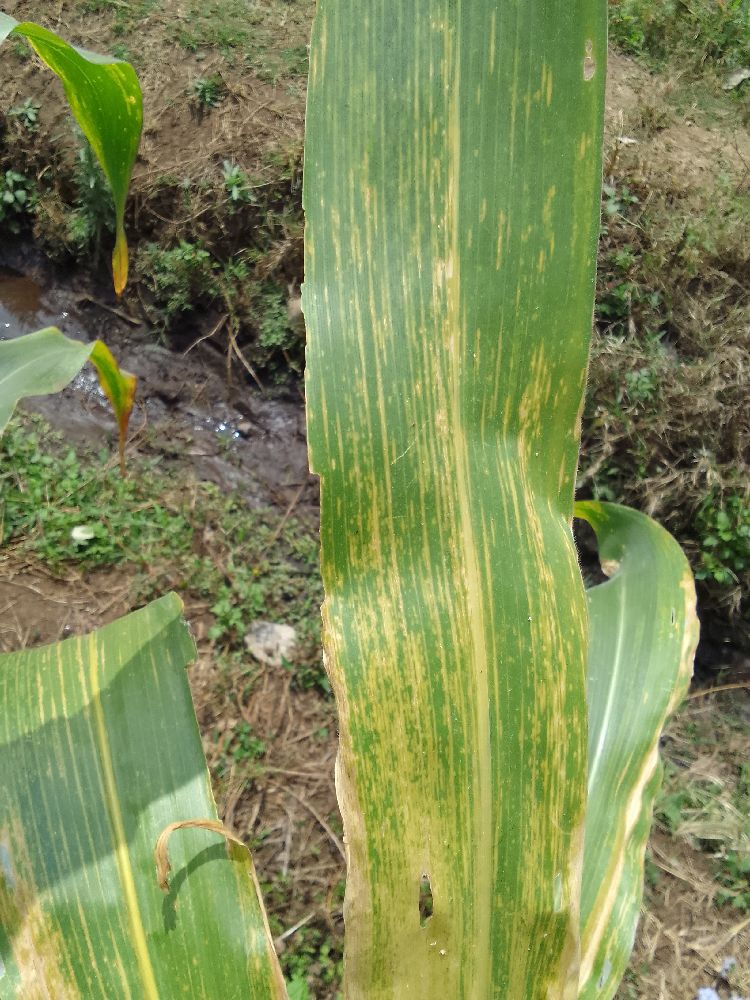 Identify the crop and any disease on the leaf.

maize, maize lethal necrosis
